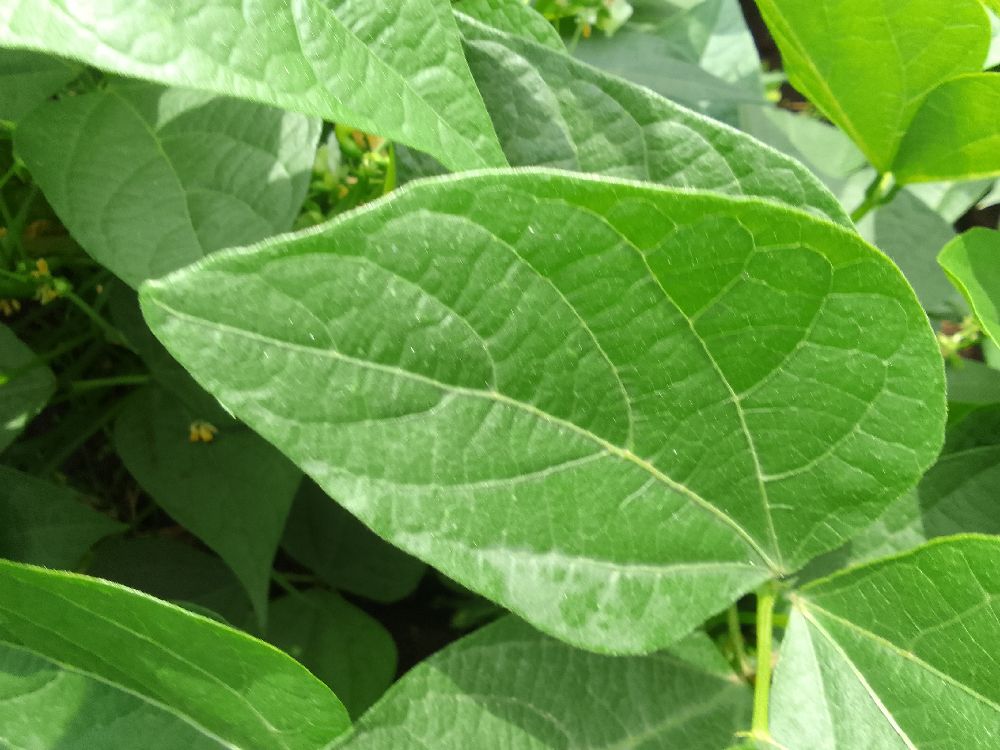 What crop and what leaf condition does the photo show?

common bean, healthy
